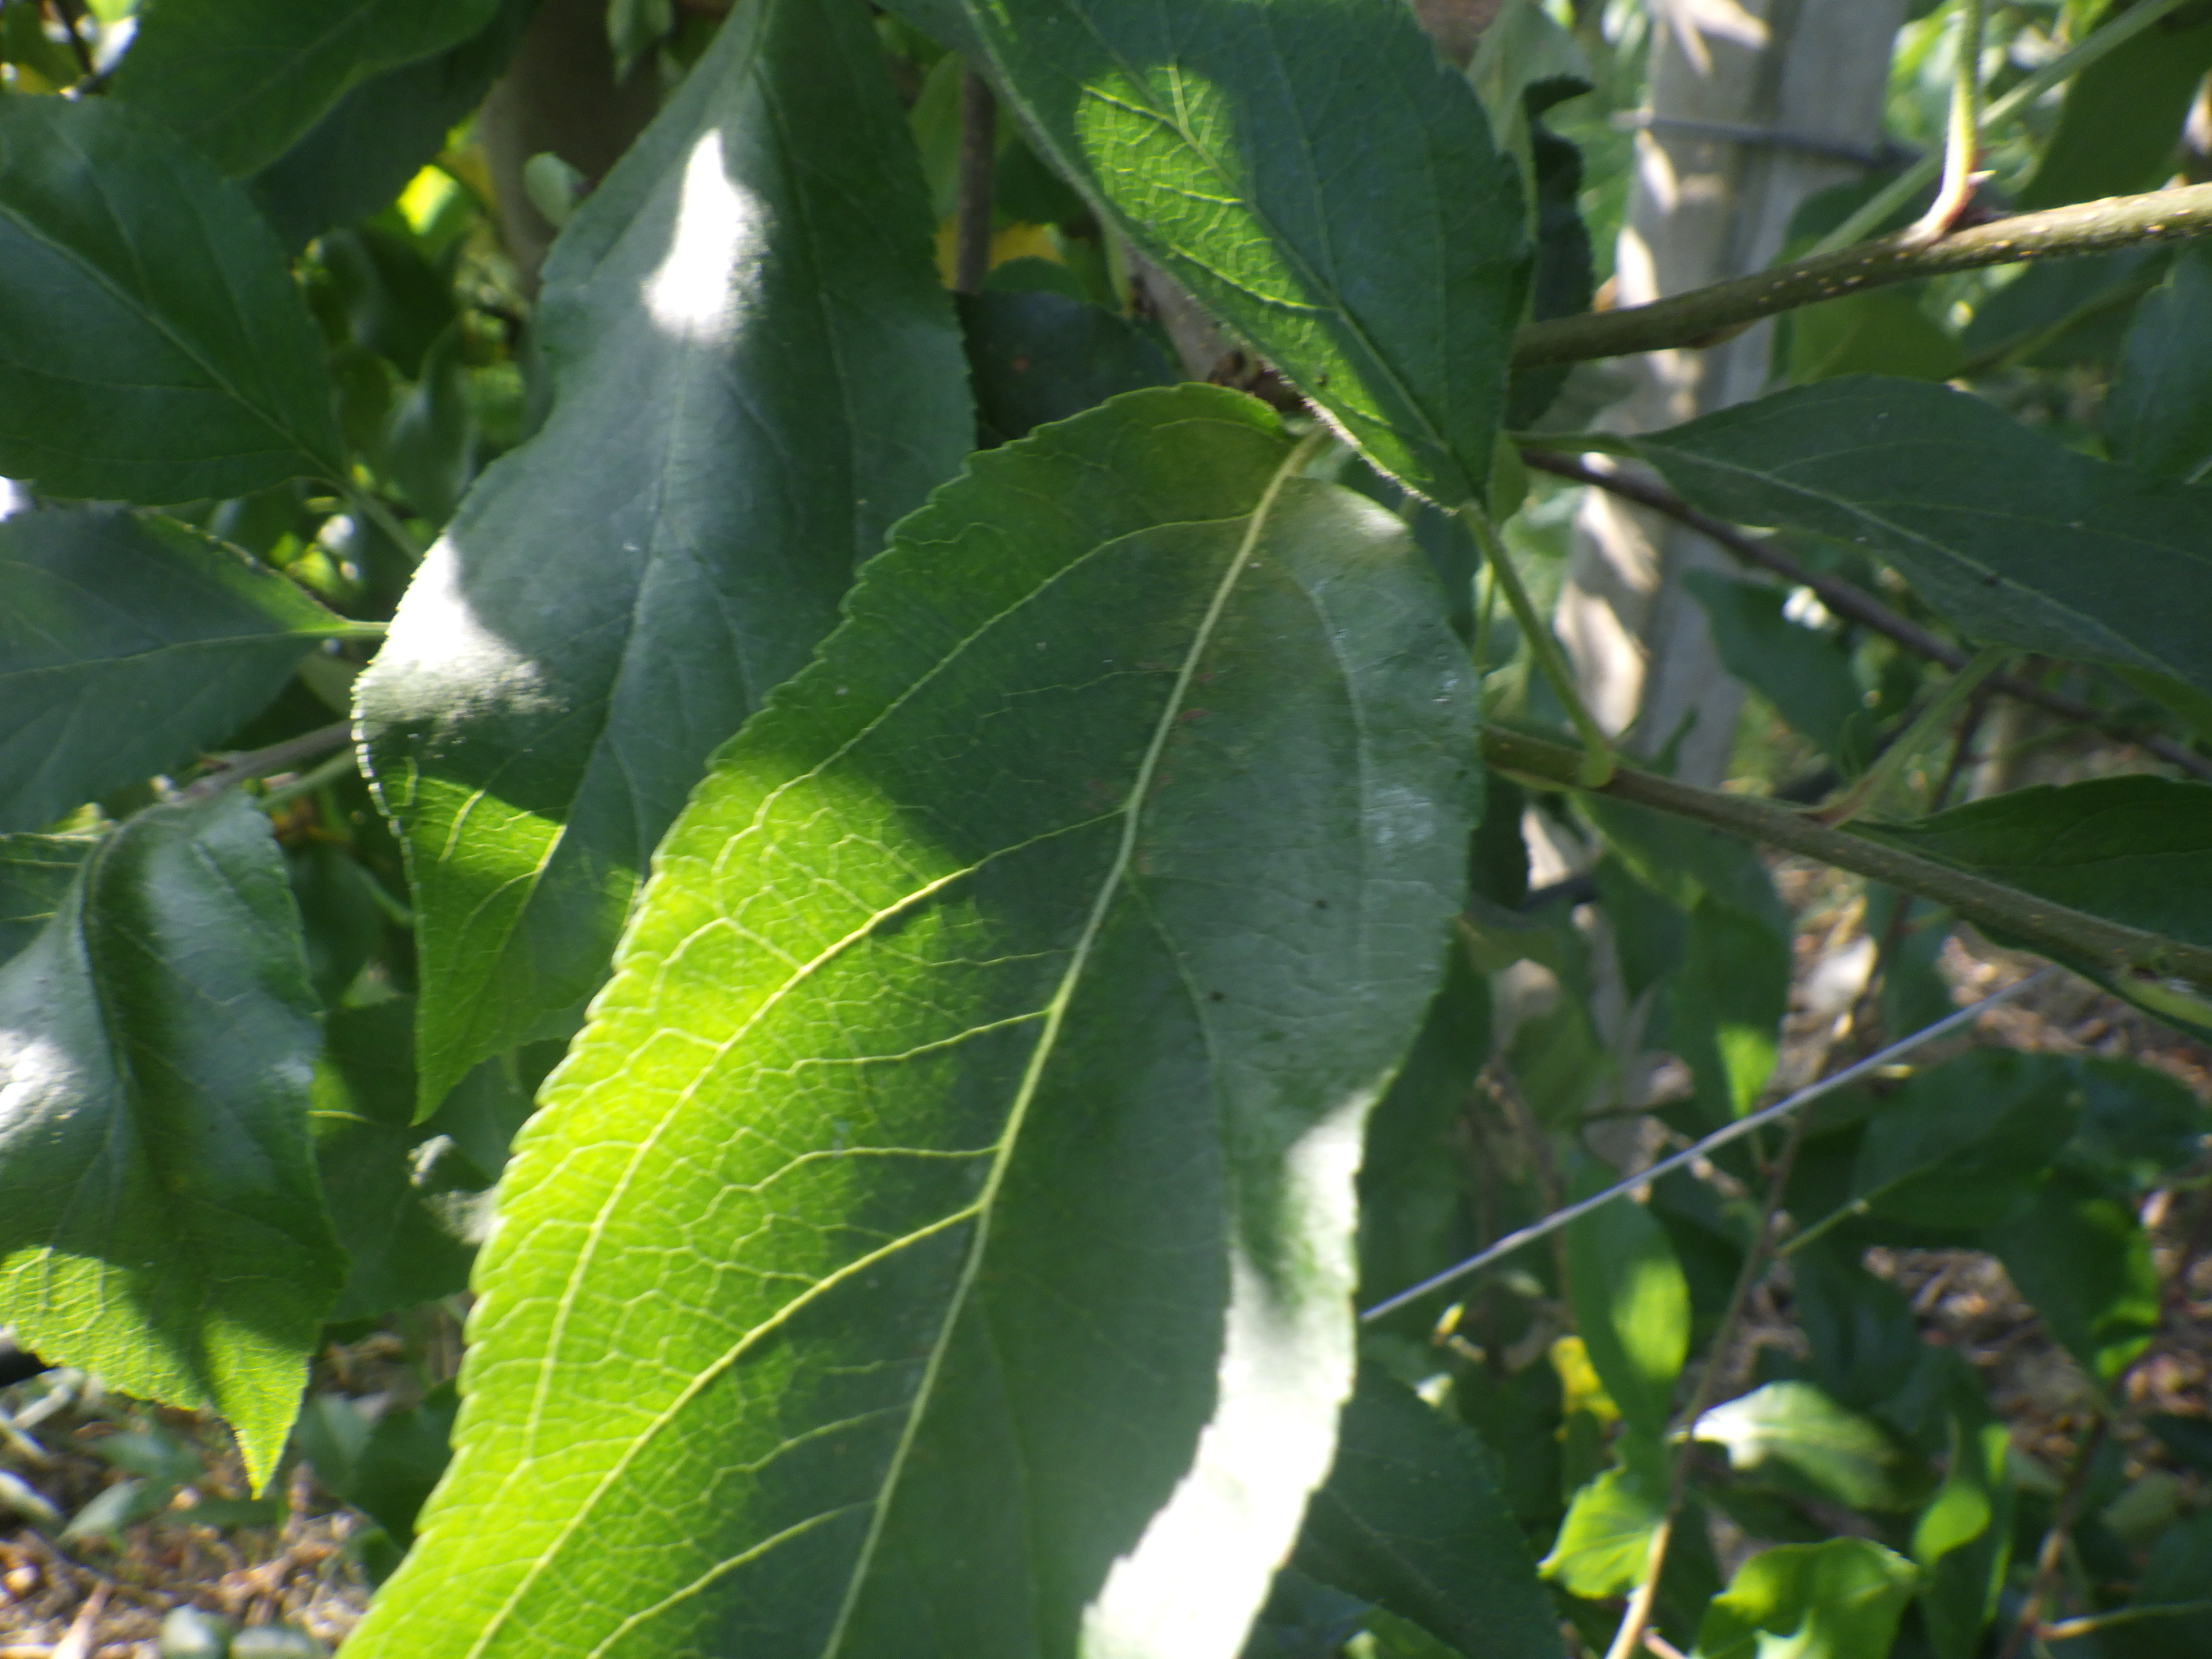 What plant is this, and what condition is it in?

apple, aphids
